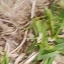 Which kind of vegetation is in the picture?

grass
